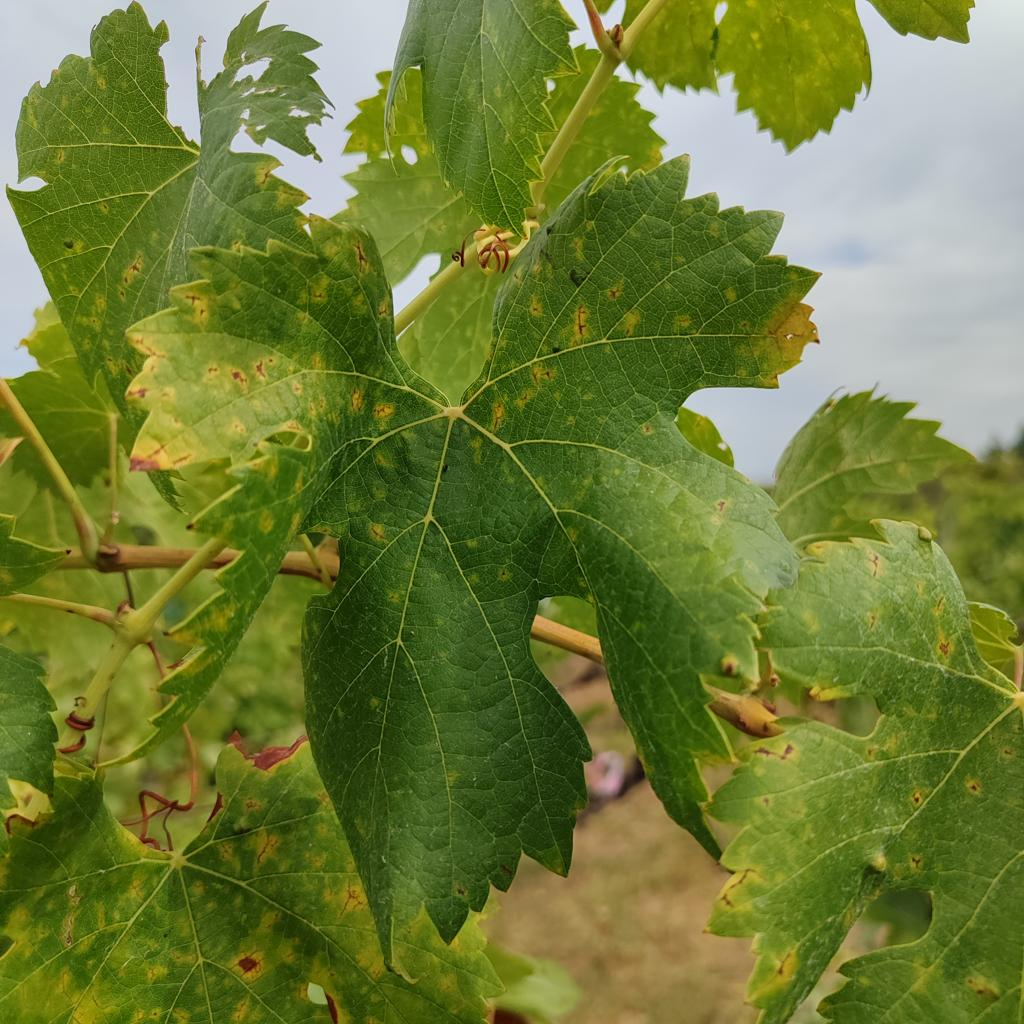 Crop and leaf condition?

grapevine, esca complex
